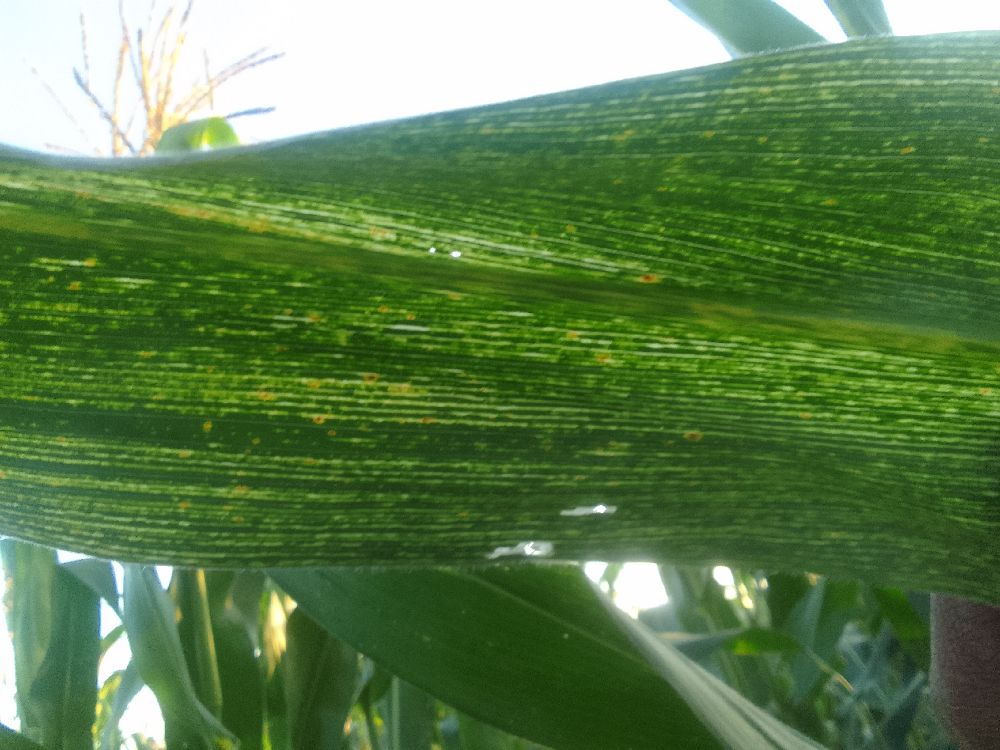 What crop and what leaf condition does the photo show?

maize, maize streak virus
